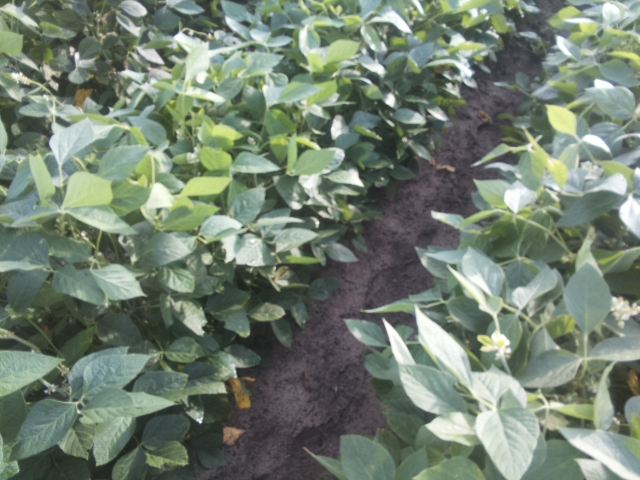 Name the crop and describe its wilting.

soybean, leaves with no wilting
